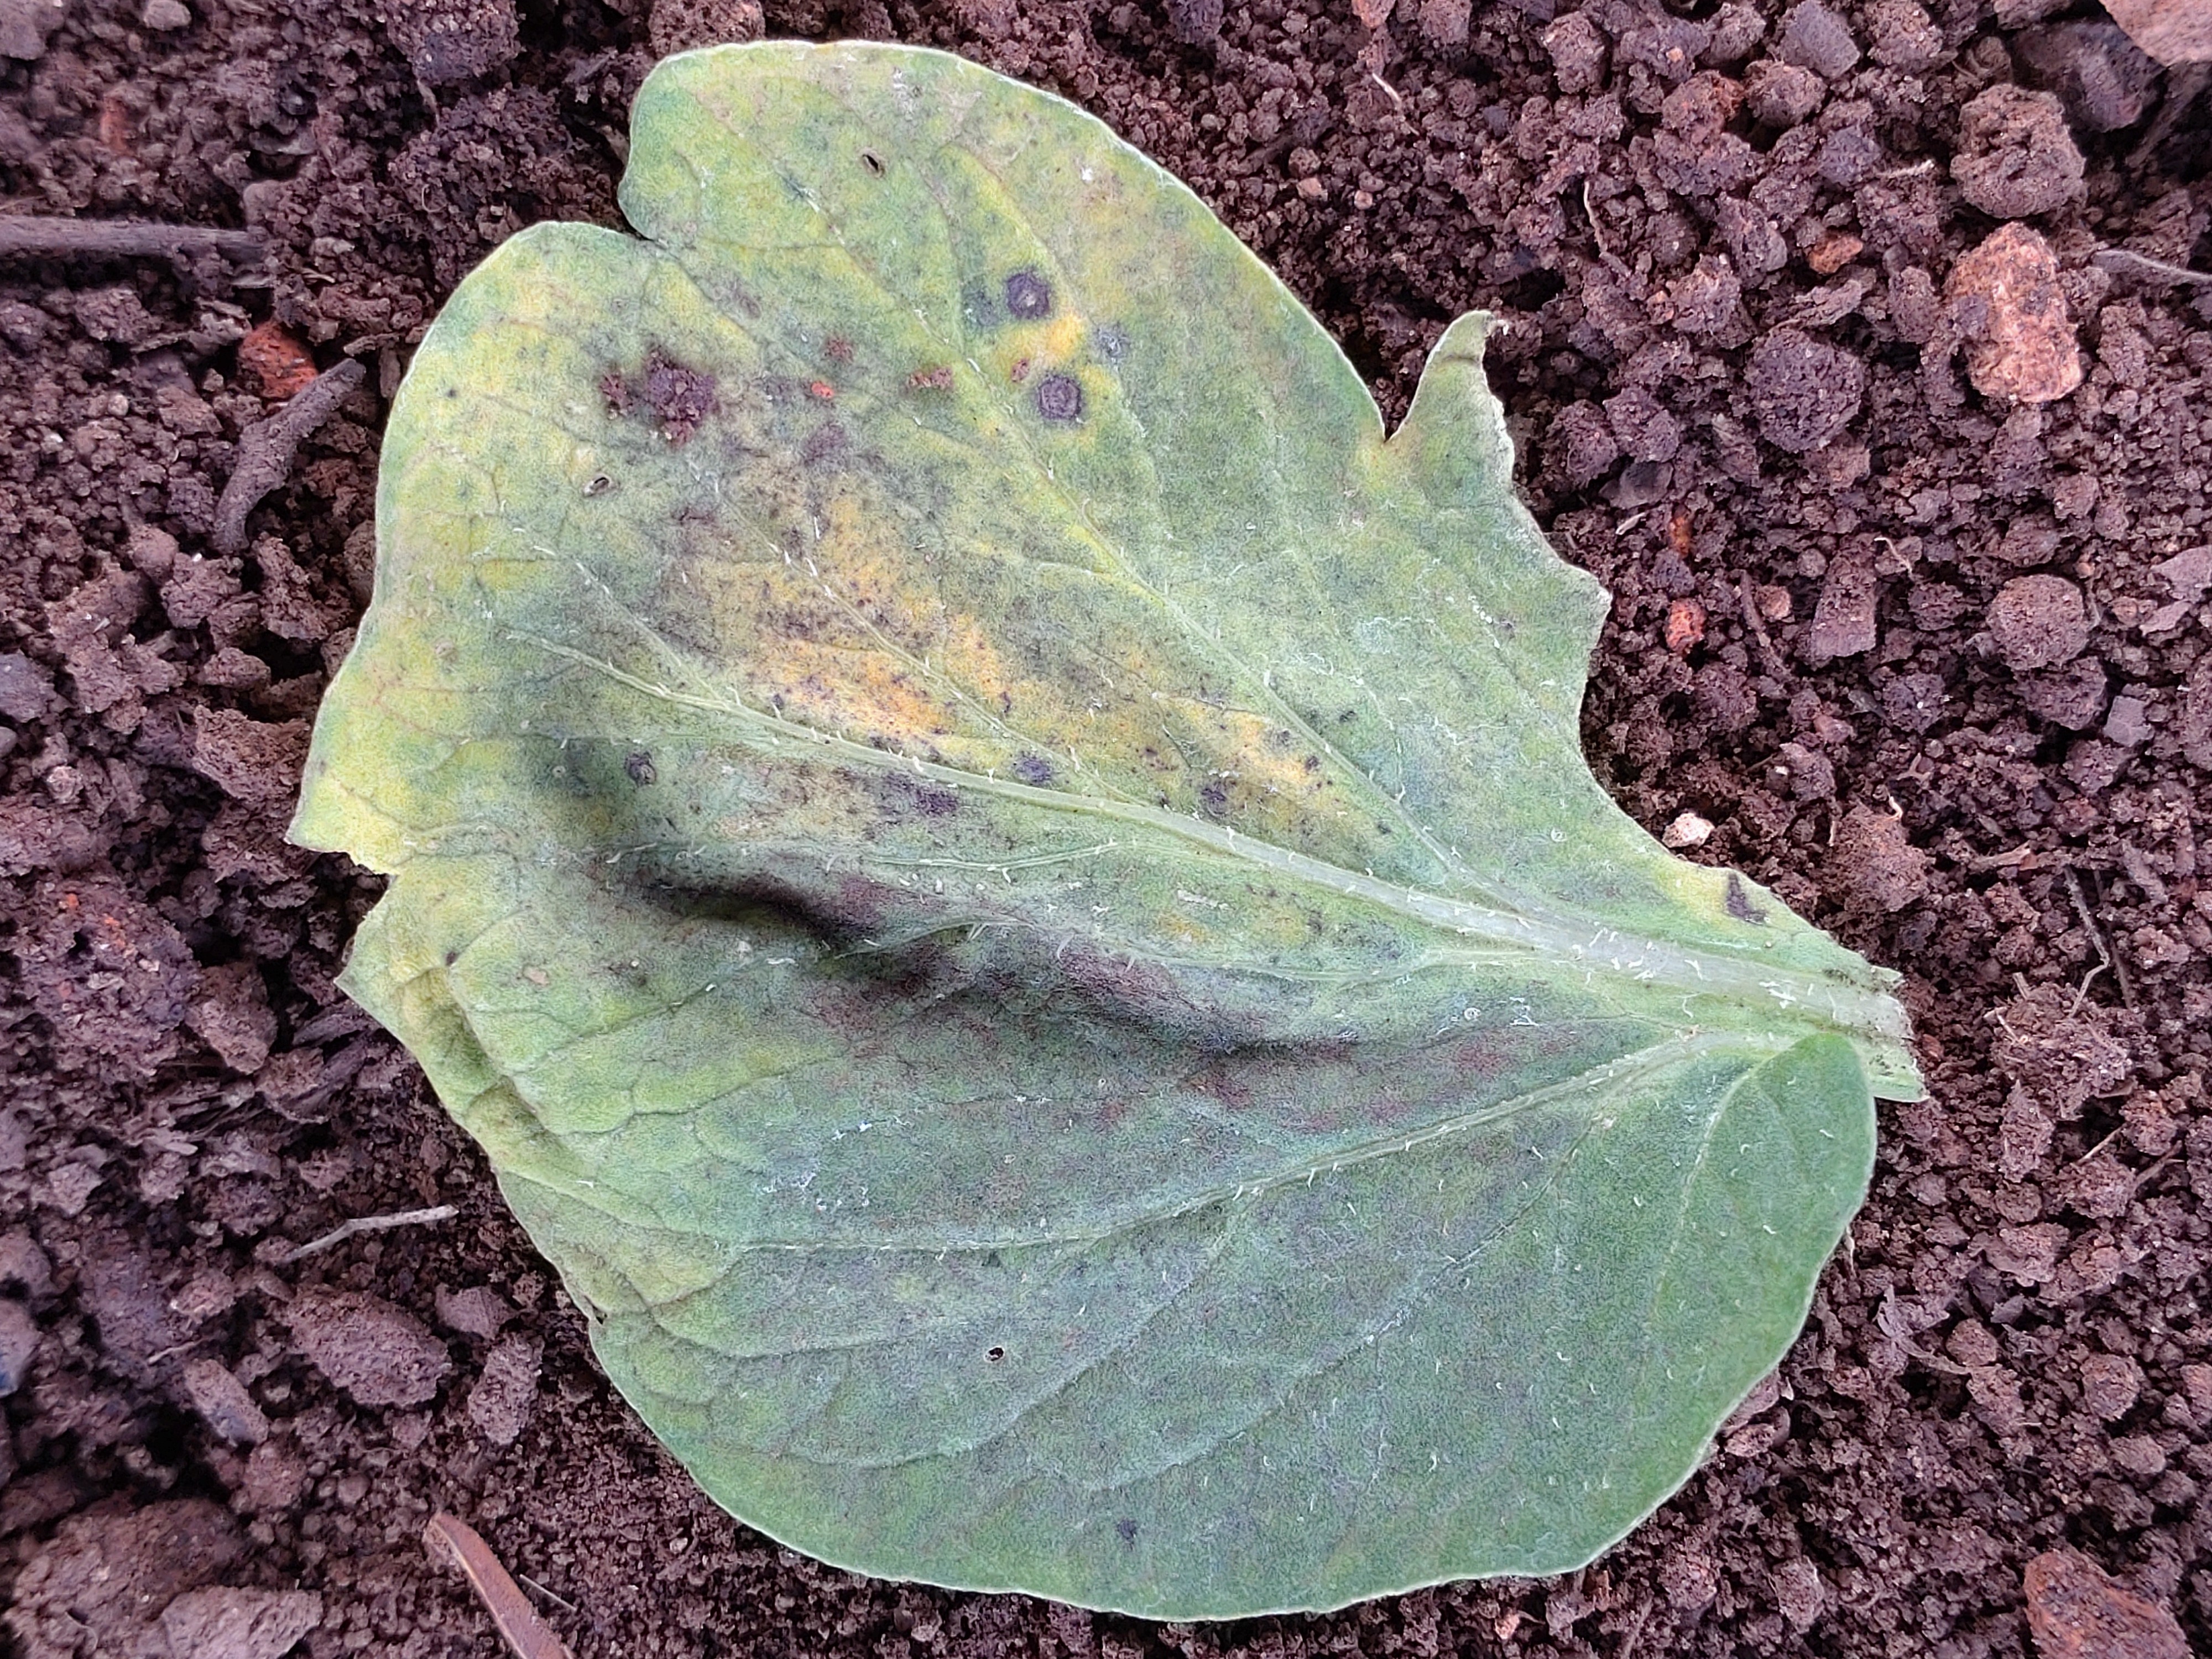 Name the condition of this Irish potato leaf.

late blight
